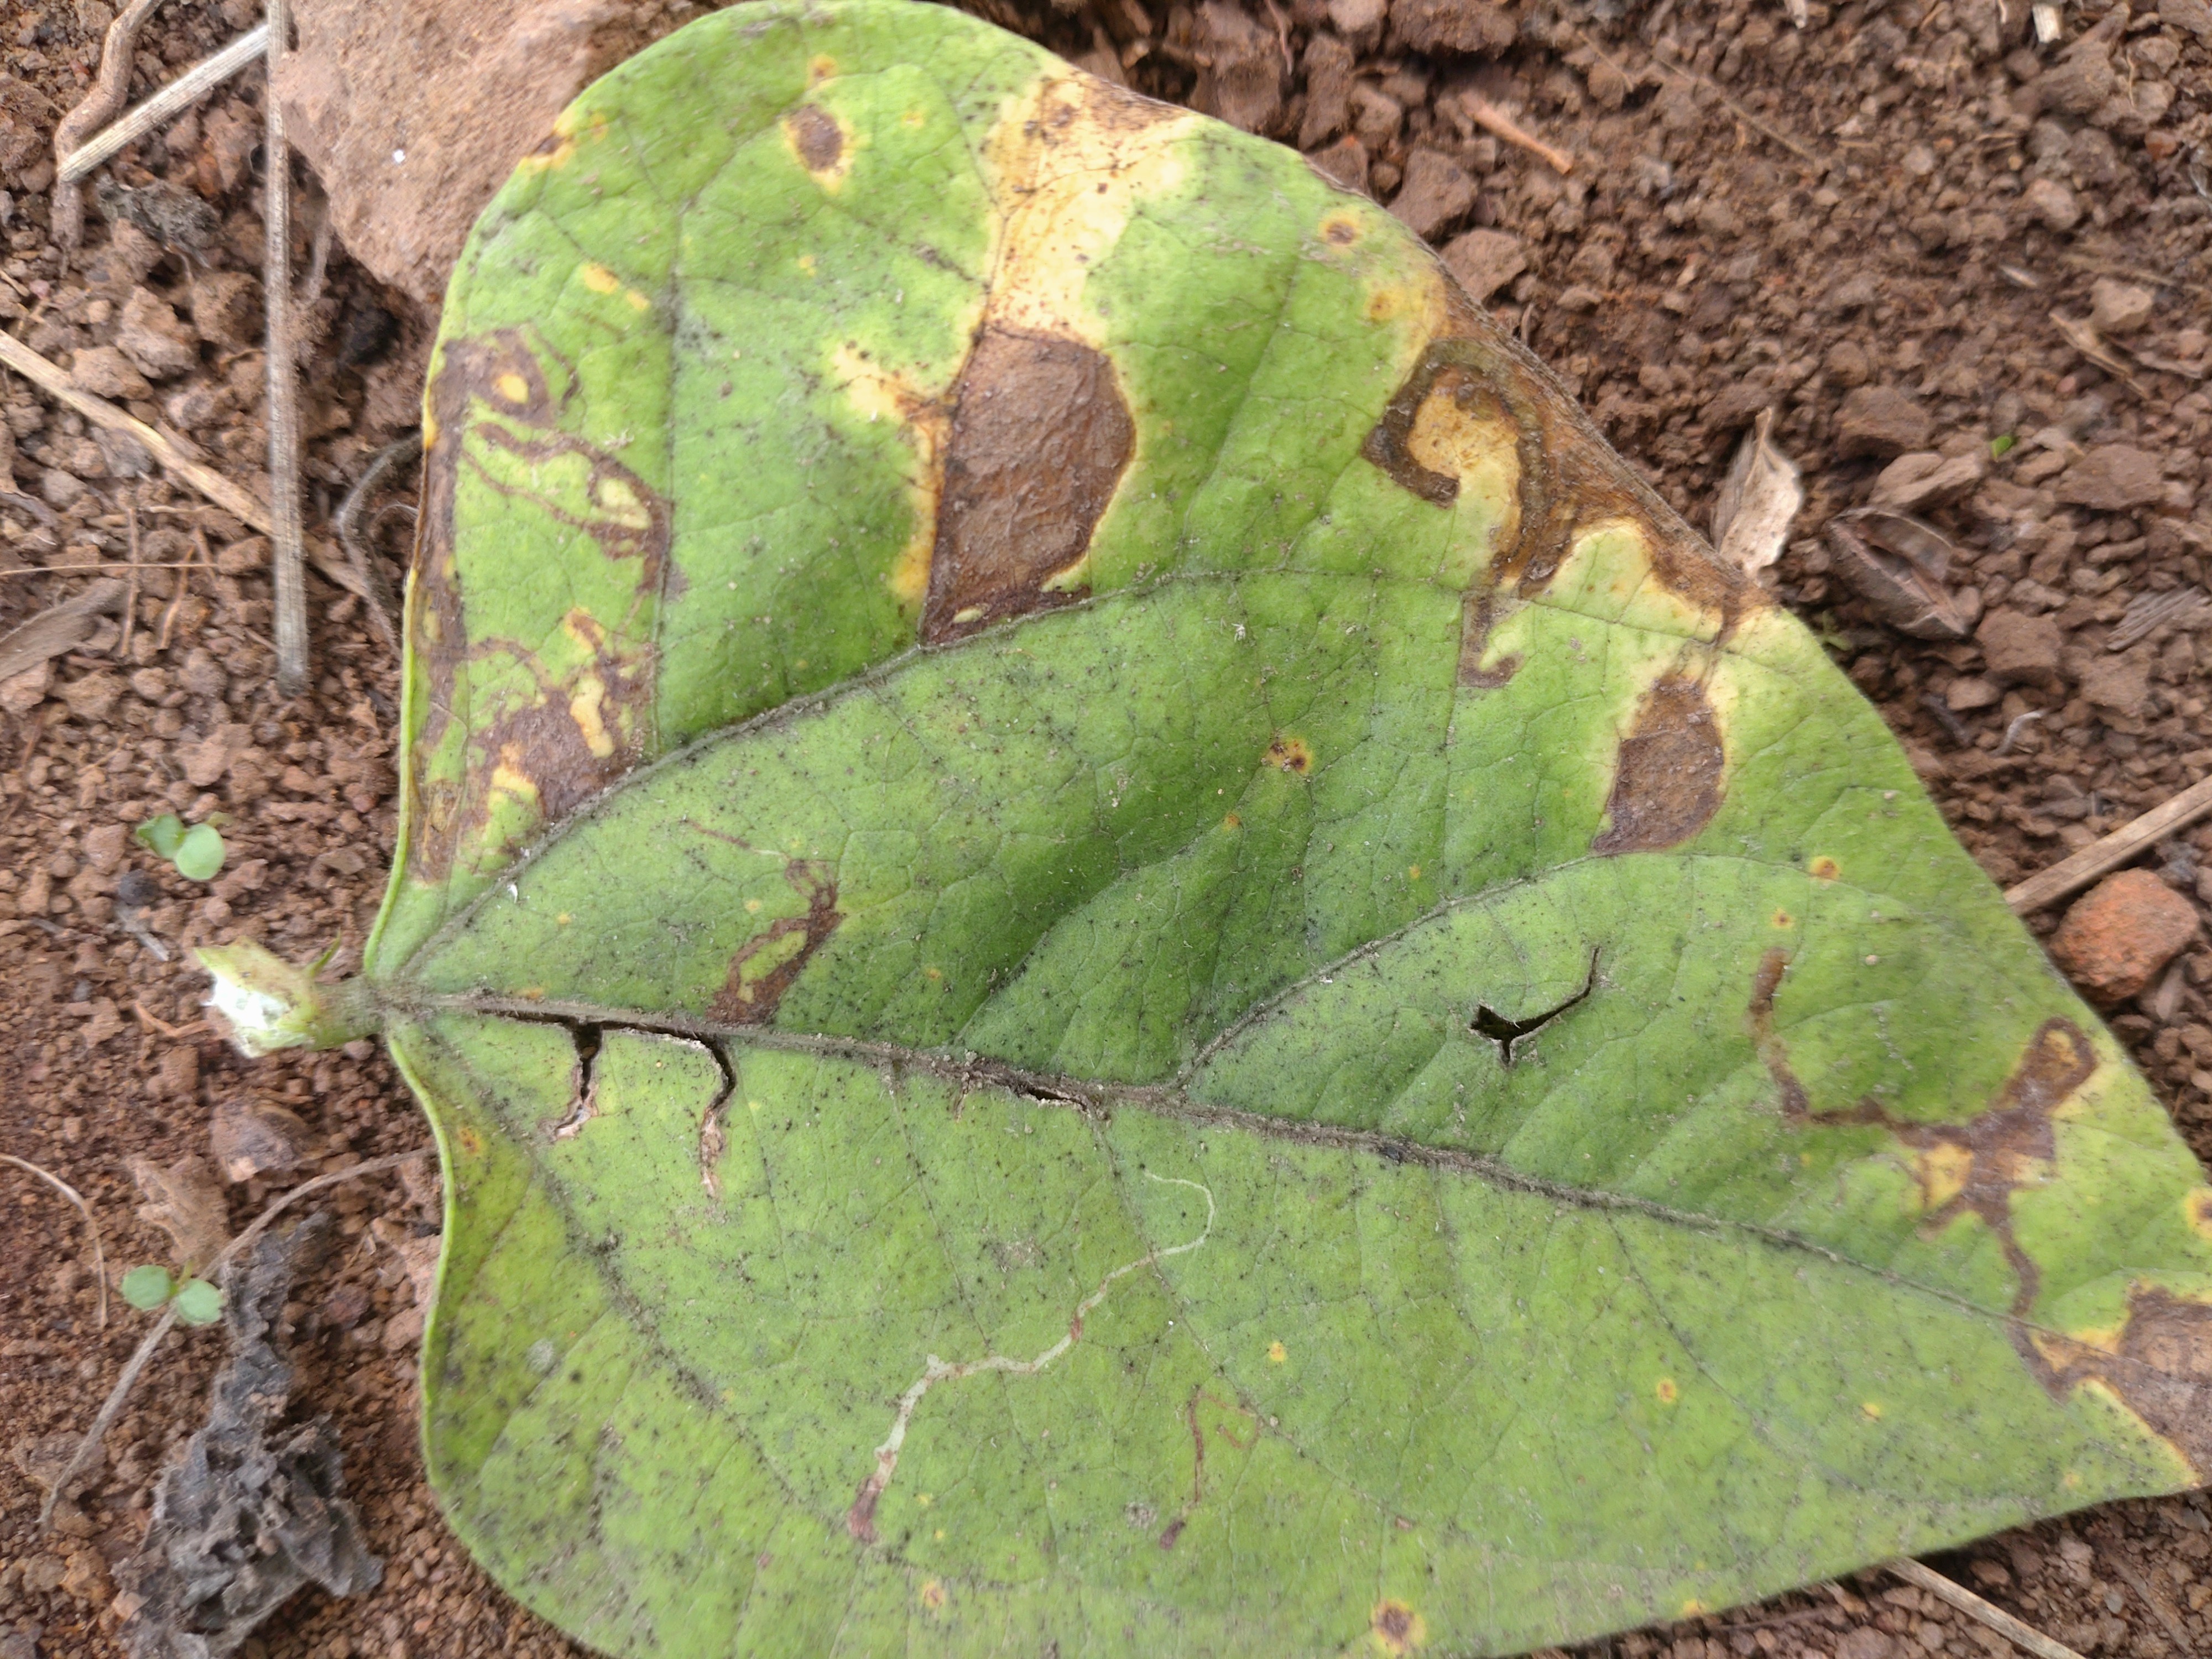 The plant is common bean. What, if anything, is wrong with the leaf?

anthracnose
